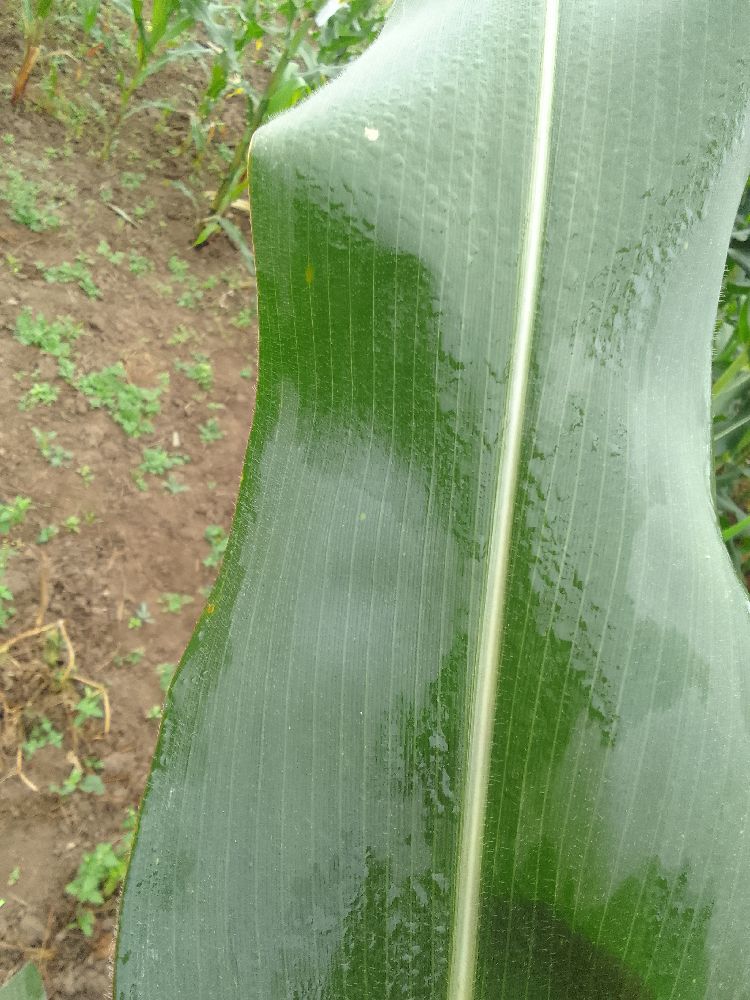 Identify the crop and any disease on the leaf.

maize, healthy
